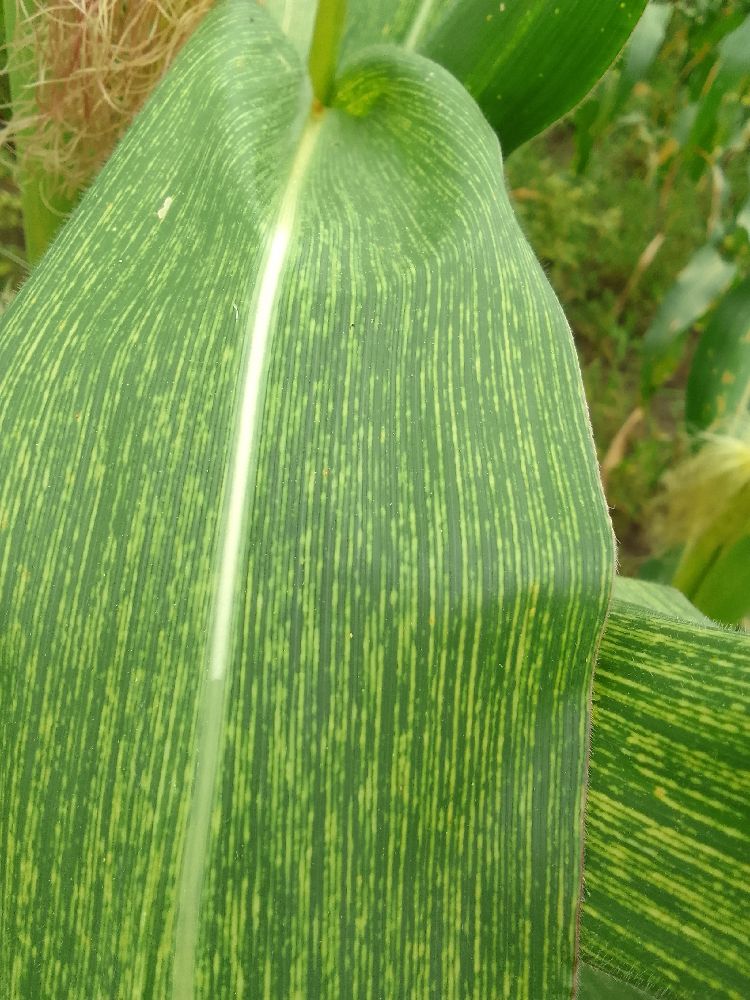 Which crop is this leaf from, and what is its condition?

maize, maize streak virus
